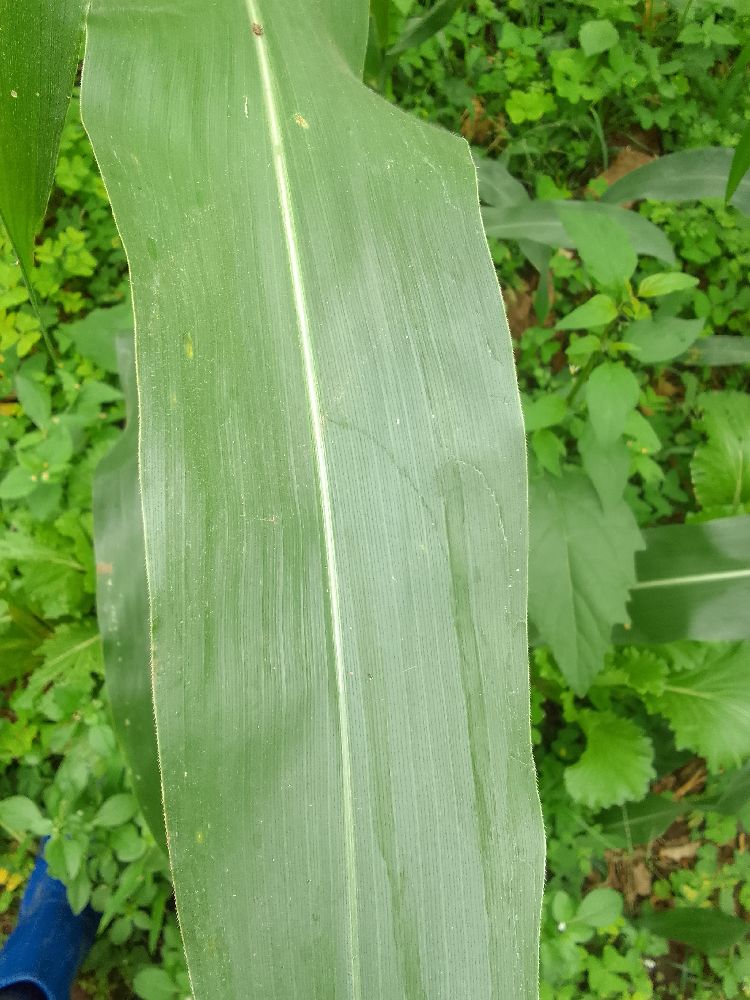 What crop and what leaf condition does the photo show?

maize, healthy
